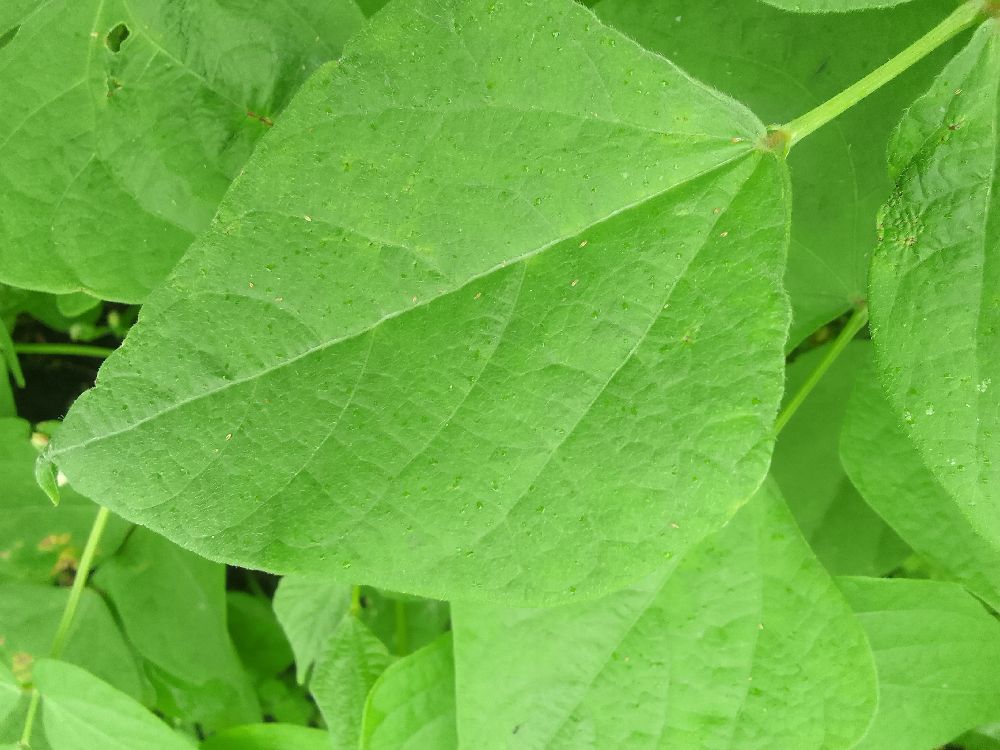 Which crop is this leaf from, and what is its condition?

common bean, healthy
